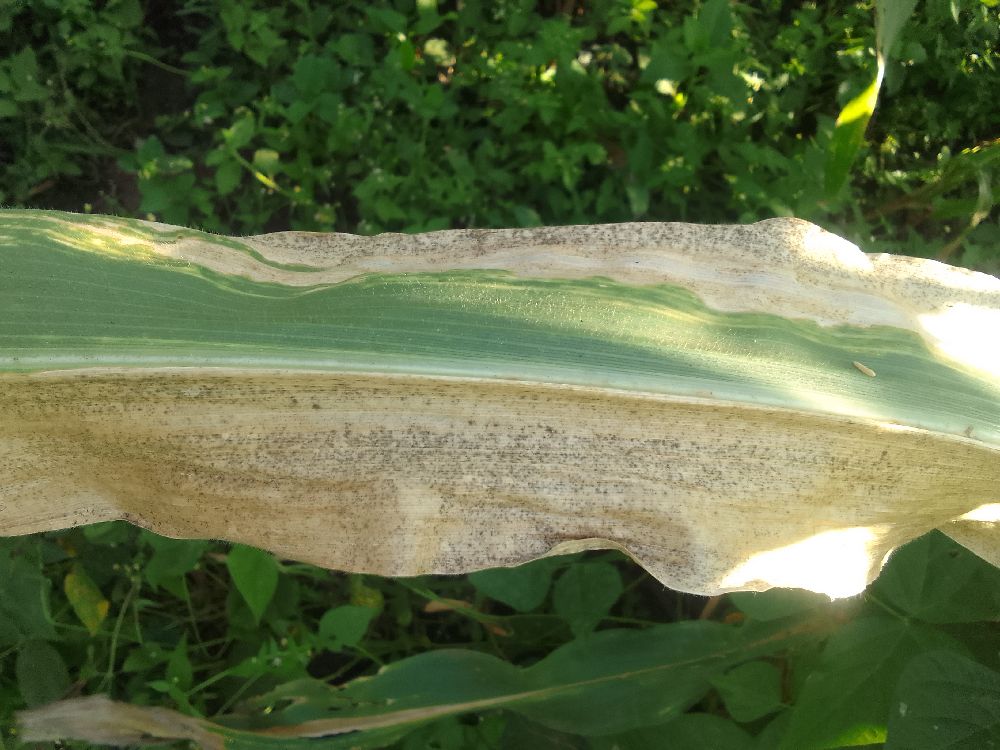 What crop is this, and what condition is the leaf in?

maize, maize lethal necrosis
